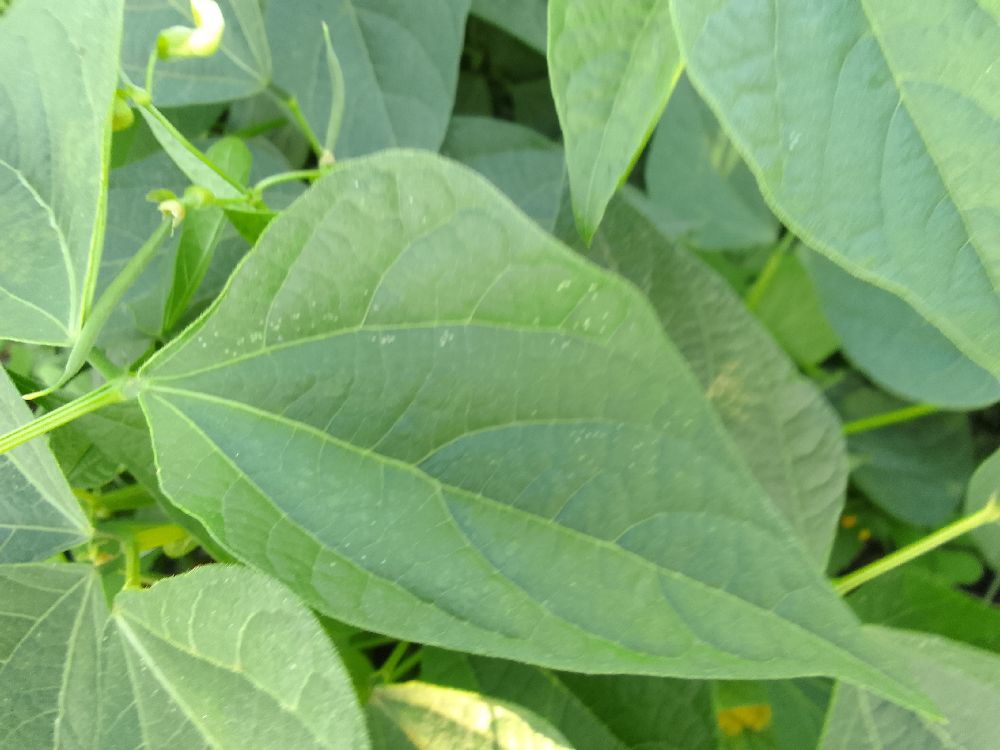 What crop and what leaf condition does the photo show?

common bean, healthy
